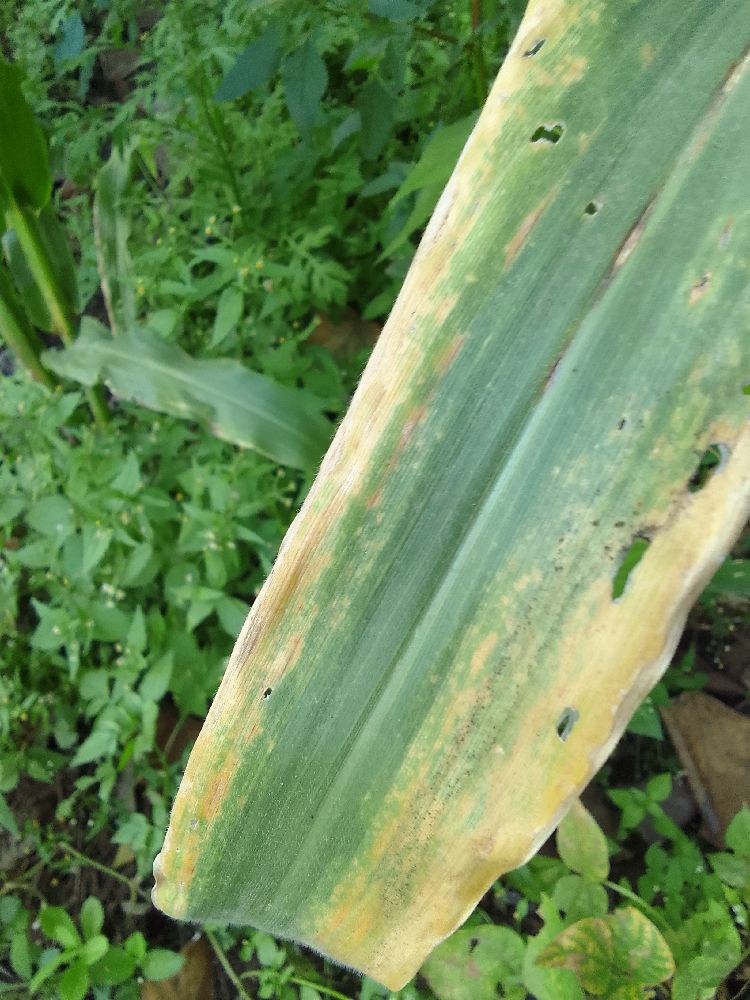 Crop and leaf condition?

maize, maize lethal necrosis
